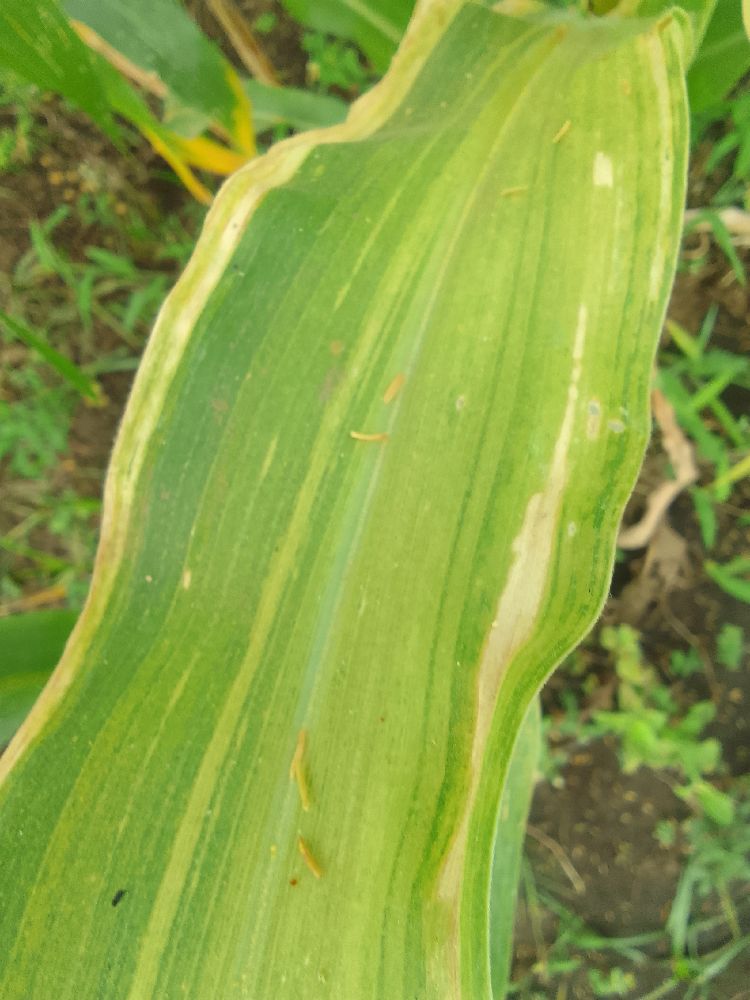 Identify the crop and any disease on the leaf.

maize, maize lethal necrosis
